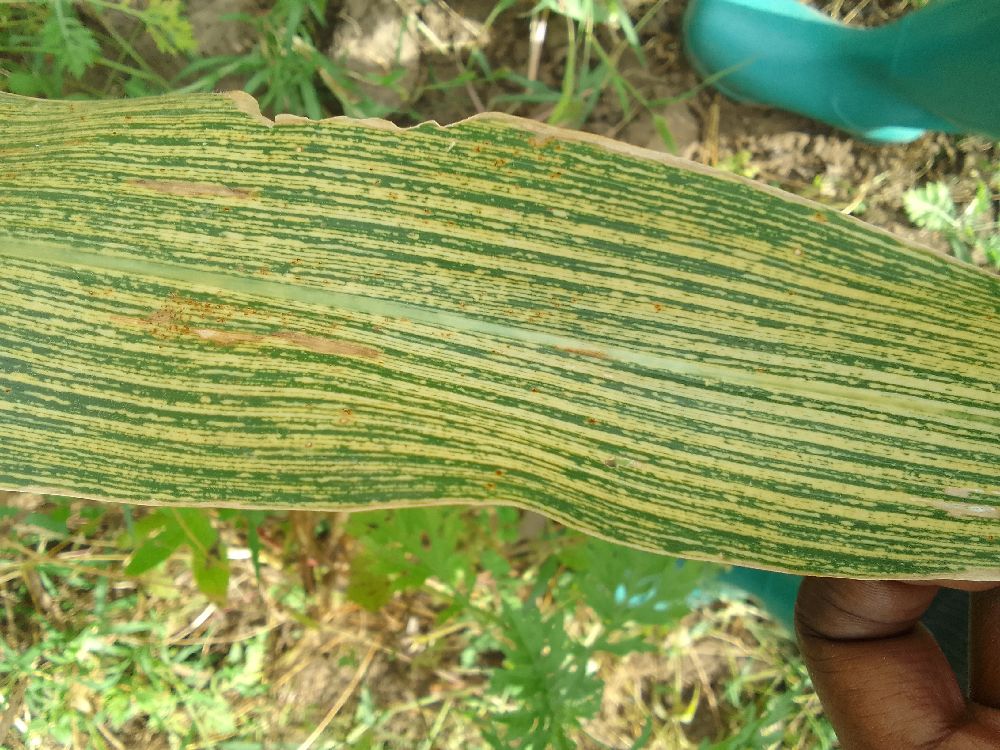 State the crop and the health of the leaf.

maize, maize streak virus
